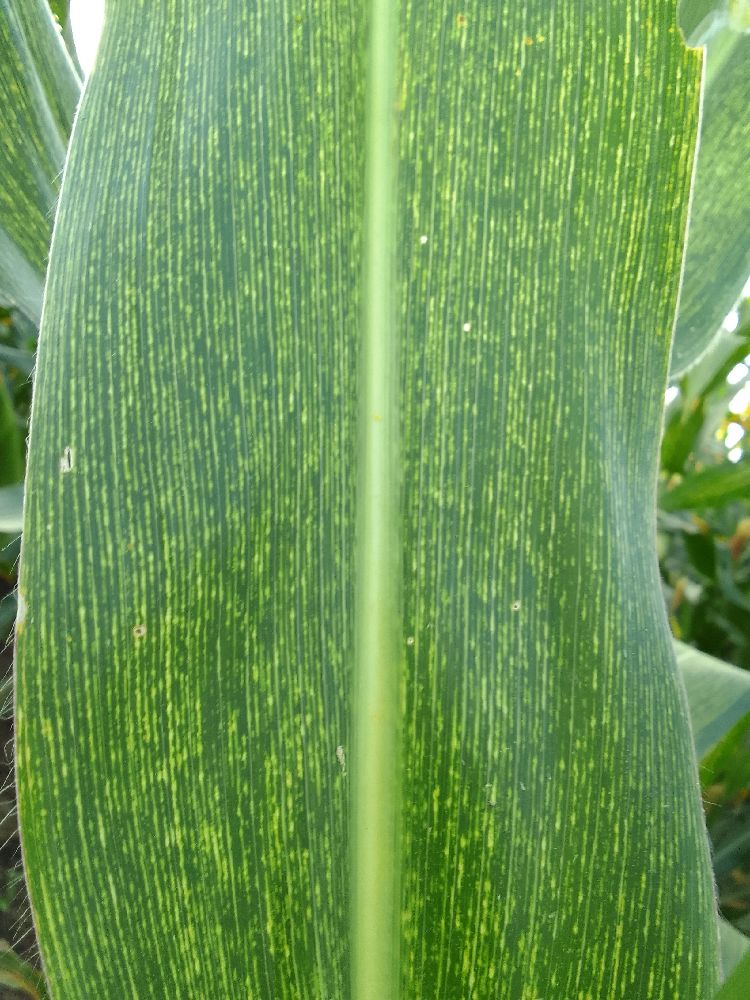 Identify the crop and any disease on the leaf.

maize, maize streak virus
